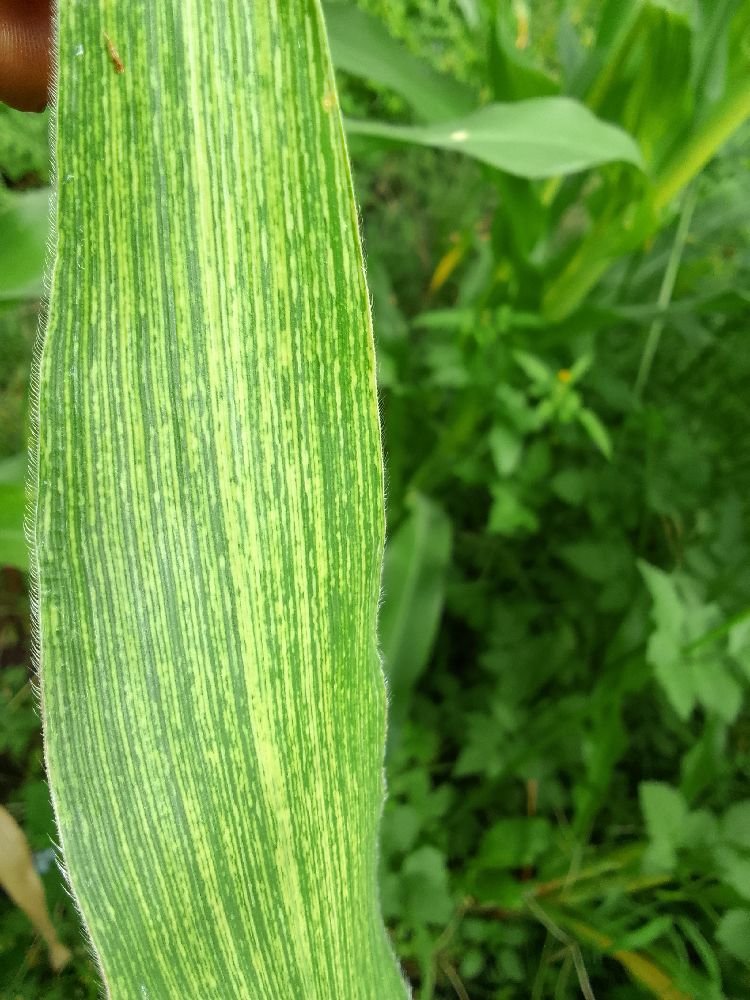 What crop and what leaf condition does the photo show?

maize, maize streak virus
